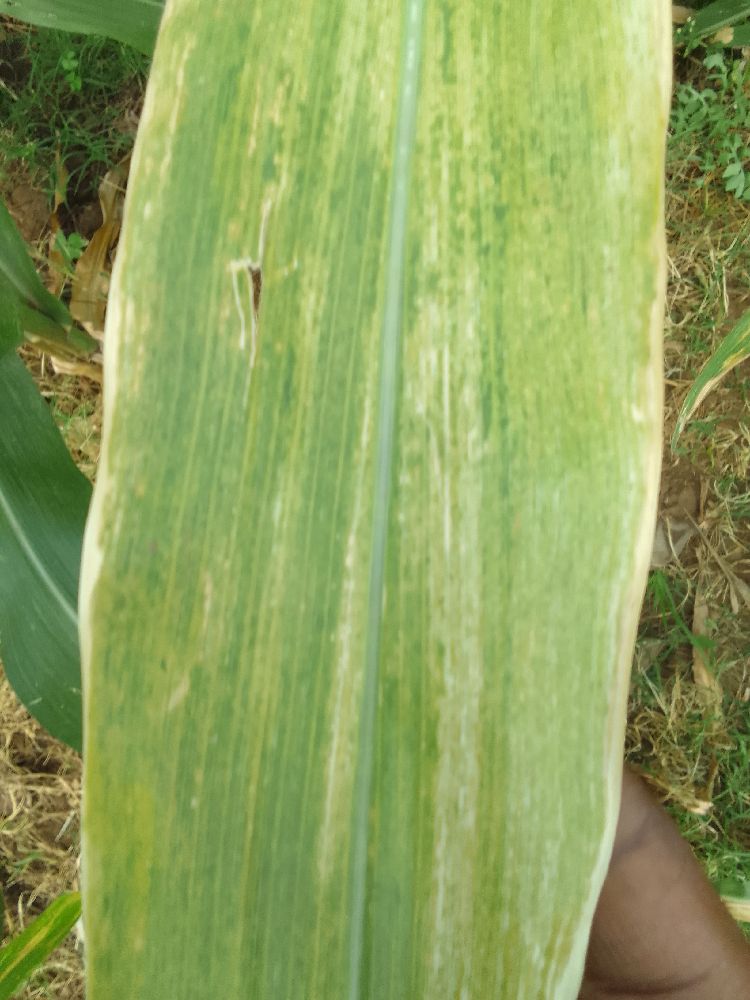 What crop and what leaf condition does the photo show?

maize, maize lethal necrosis
